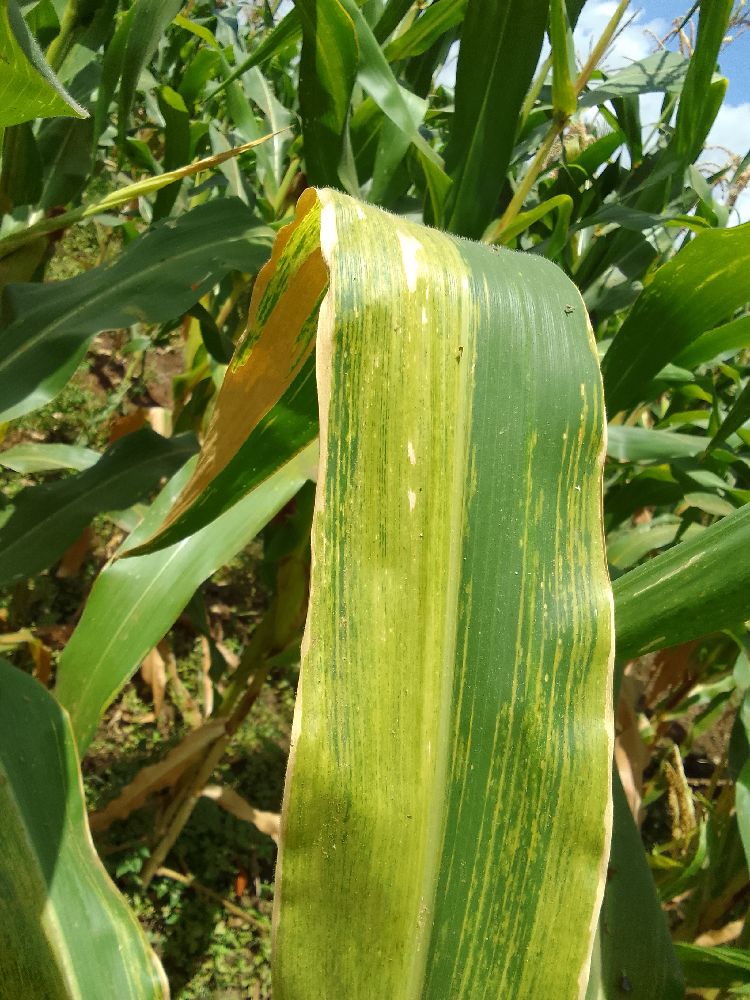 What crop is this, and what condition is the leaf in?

maize, maize lethal necrosis
